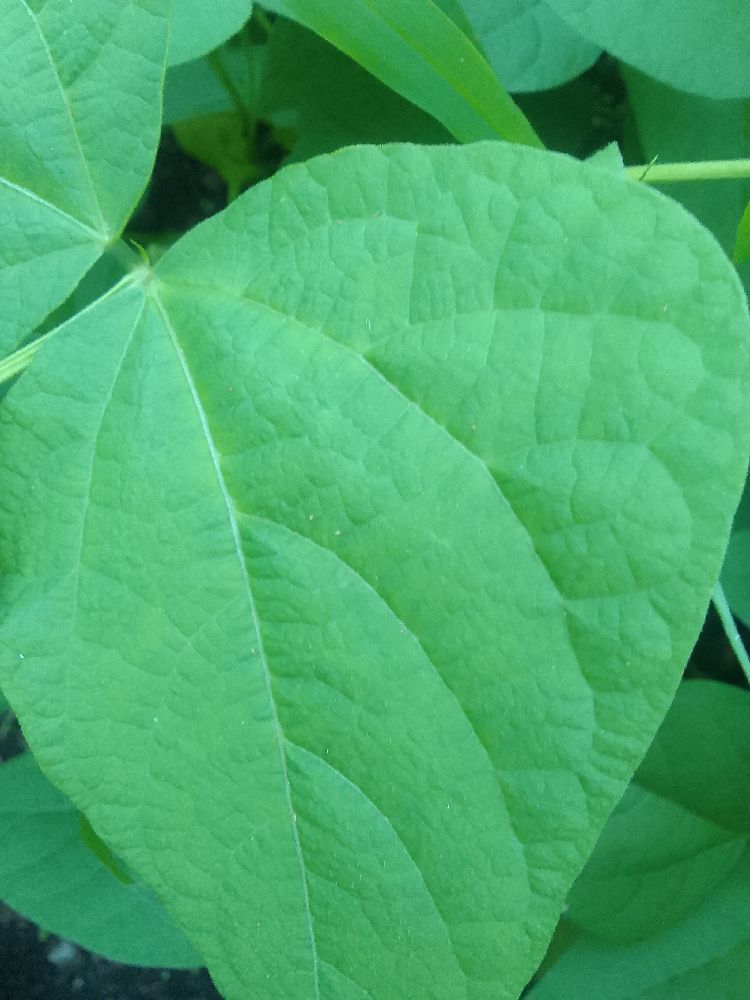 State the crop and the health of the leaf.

common bean, healthy
